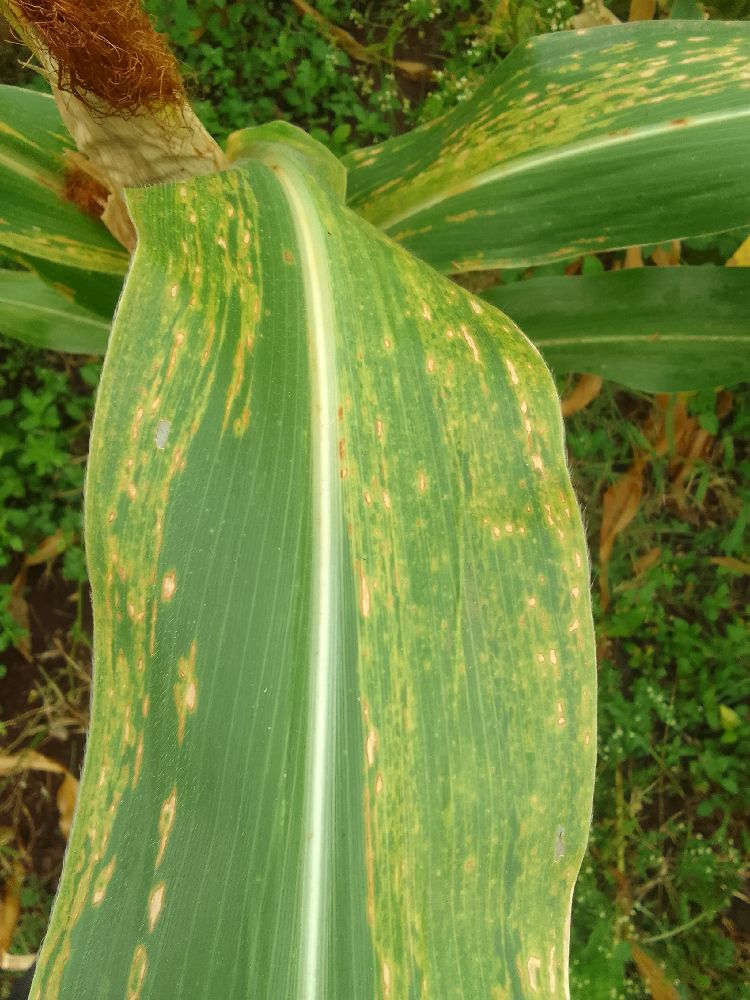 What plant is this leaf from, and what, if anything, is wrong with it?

maize, maize lethal necrosis
